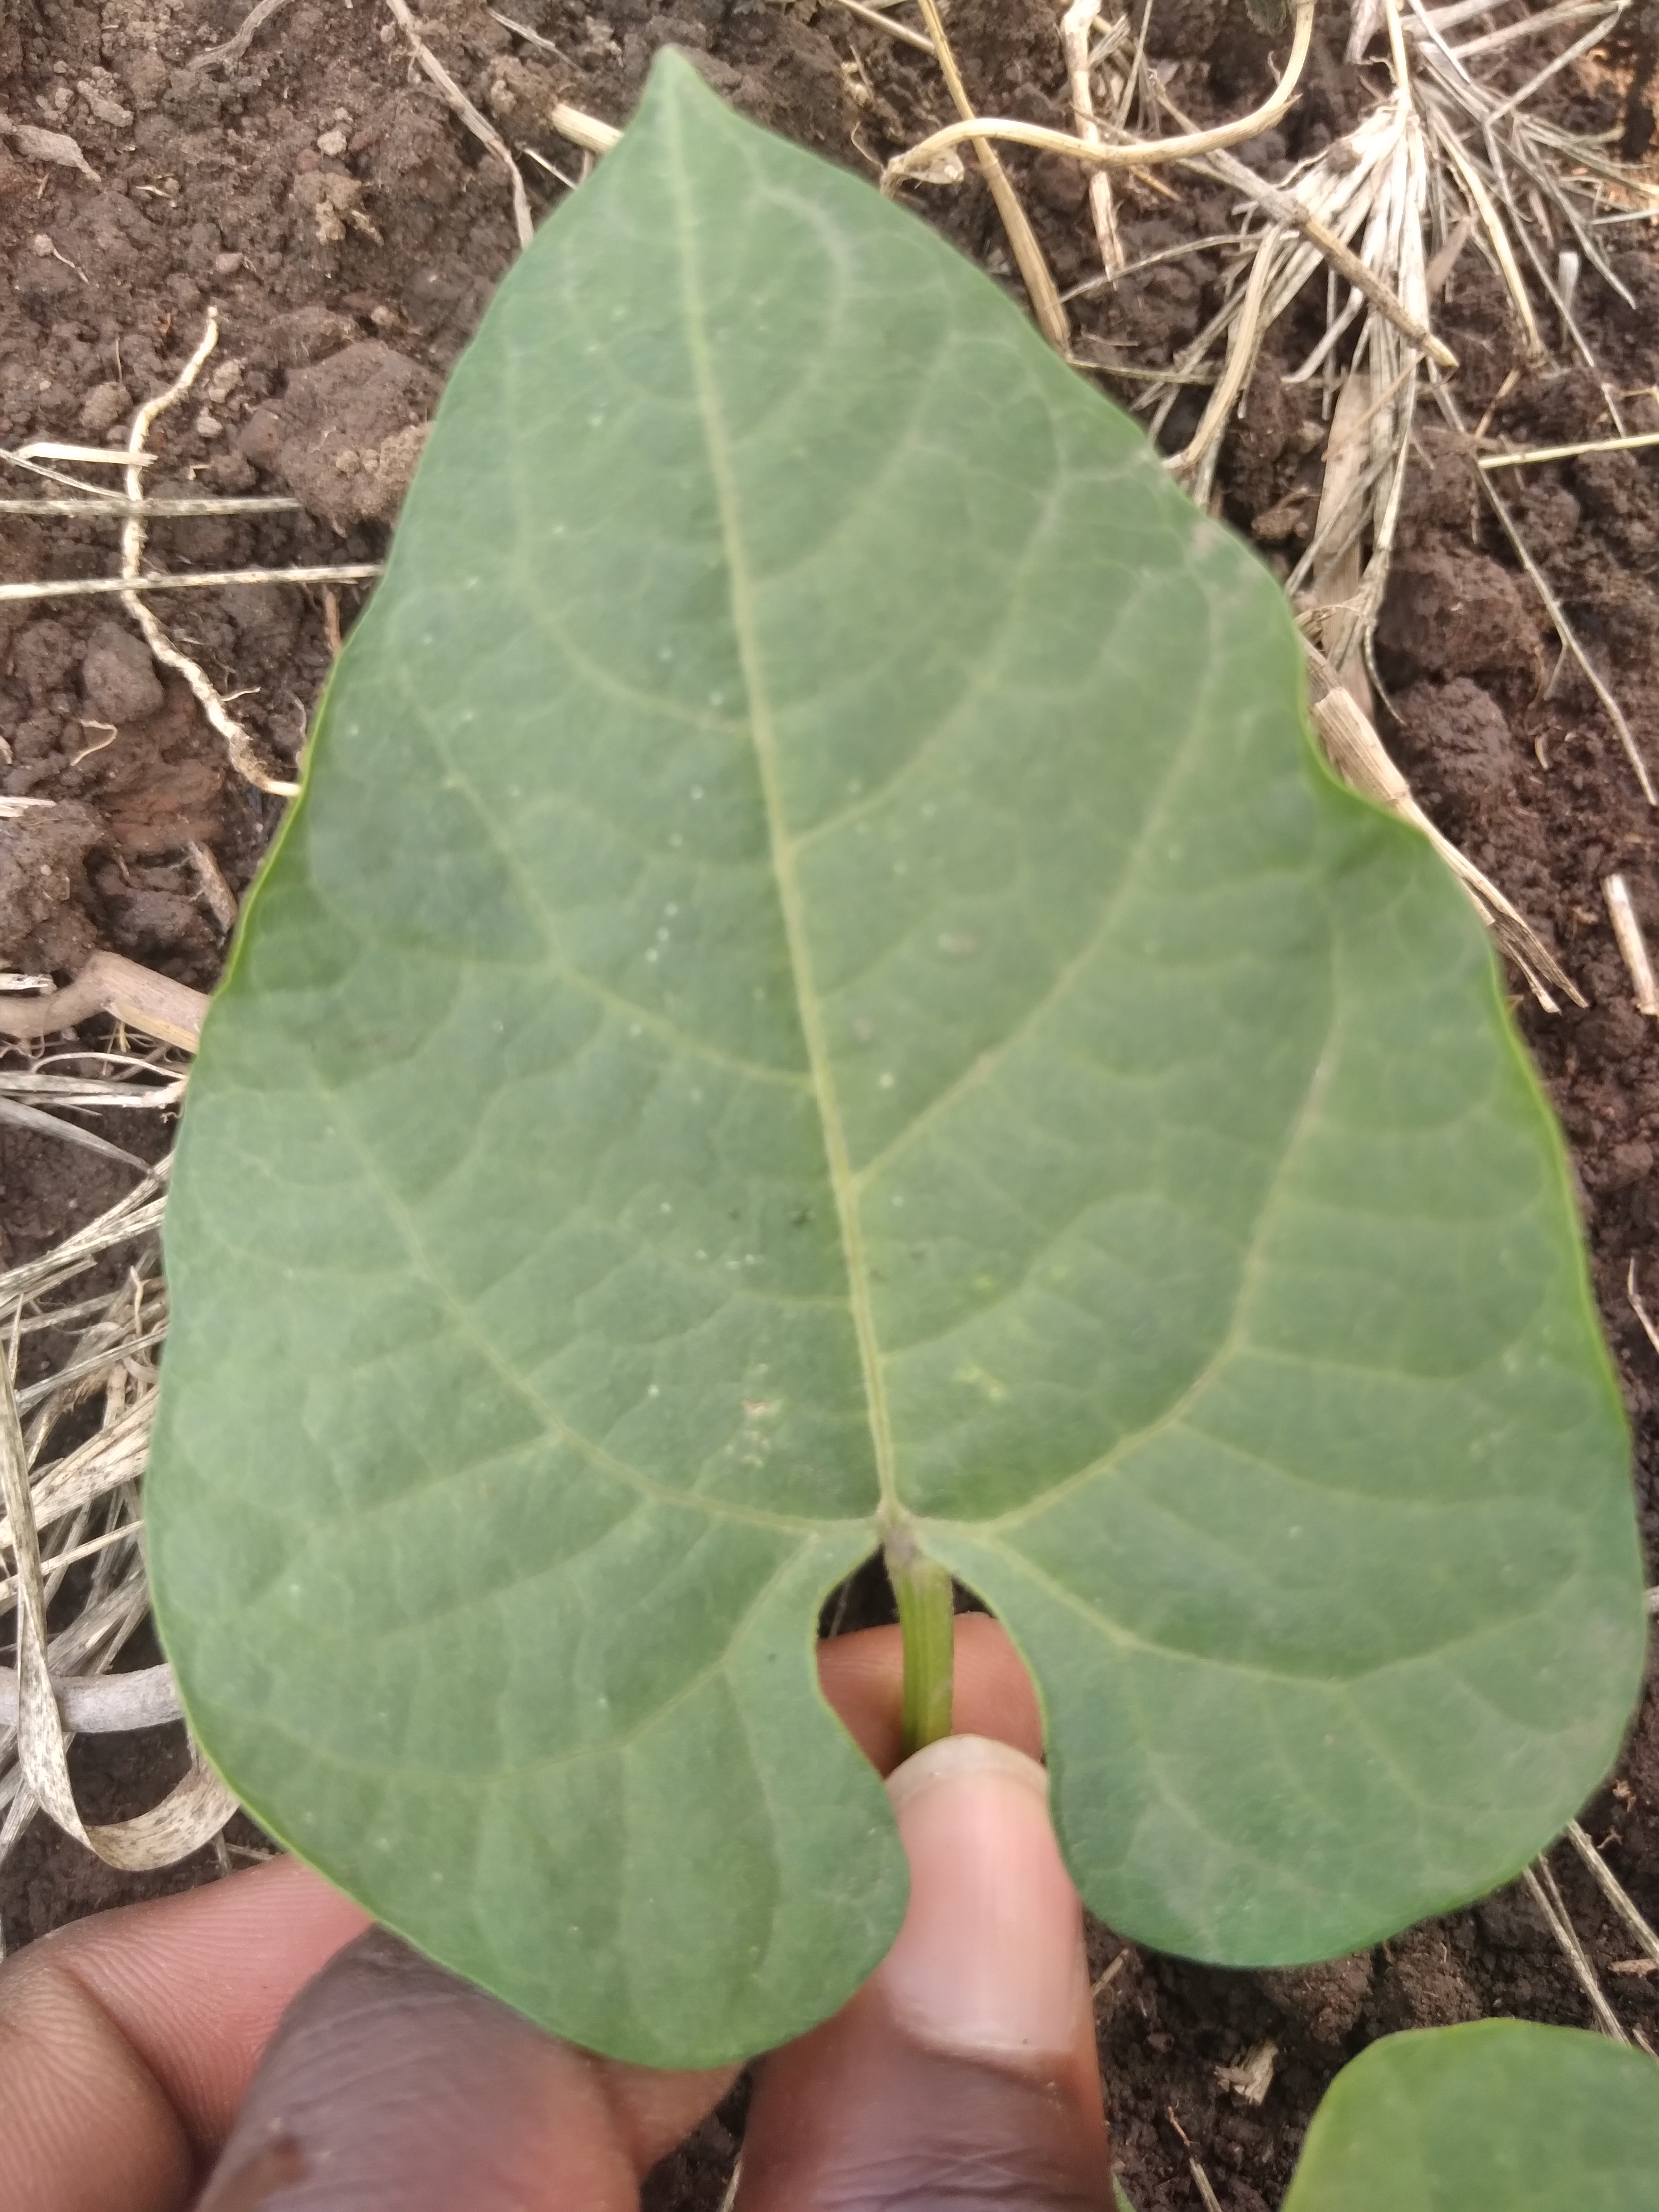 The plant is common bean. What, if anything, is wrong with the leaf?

healthy
